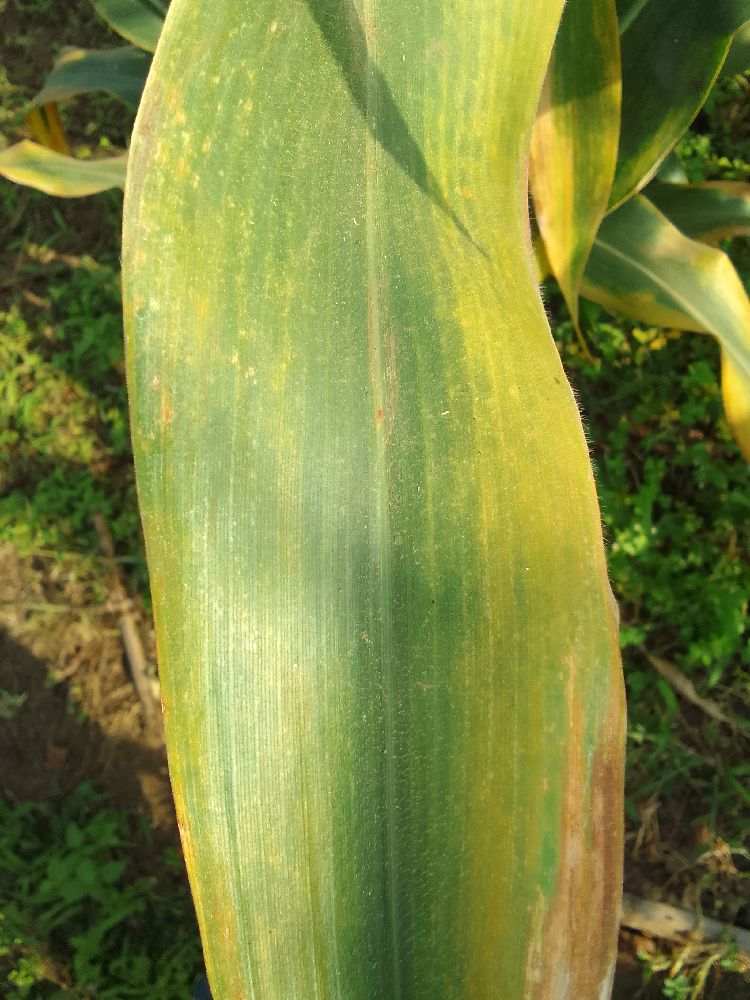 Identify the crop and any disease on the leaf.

maize, maize lethal necrosis
